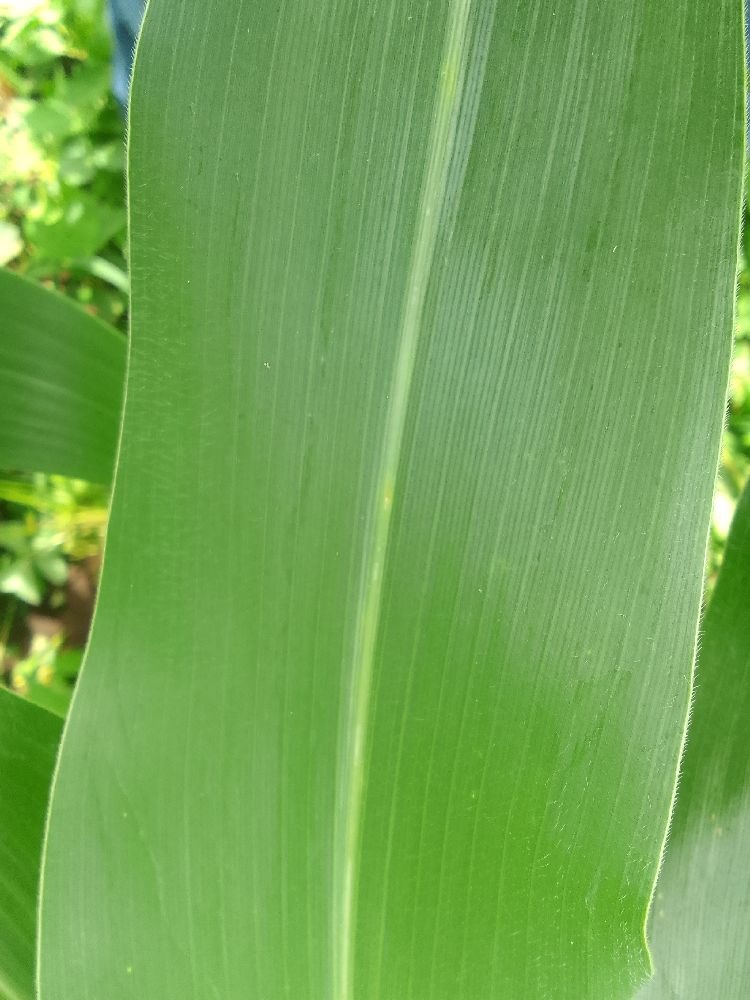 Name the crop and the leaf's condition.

maize, healthy
